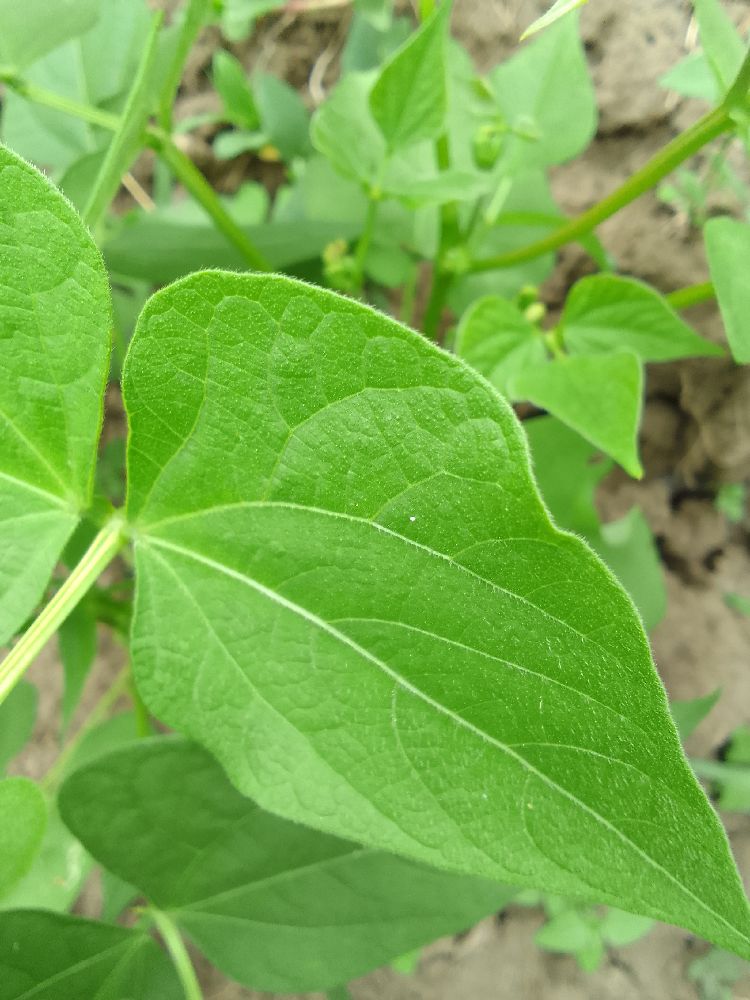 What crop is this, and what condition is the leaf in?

common bean, healthy
